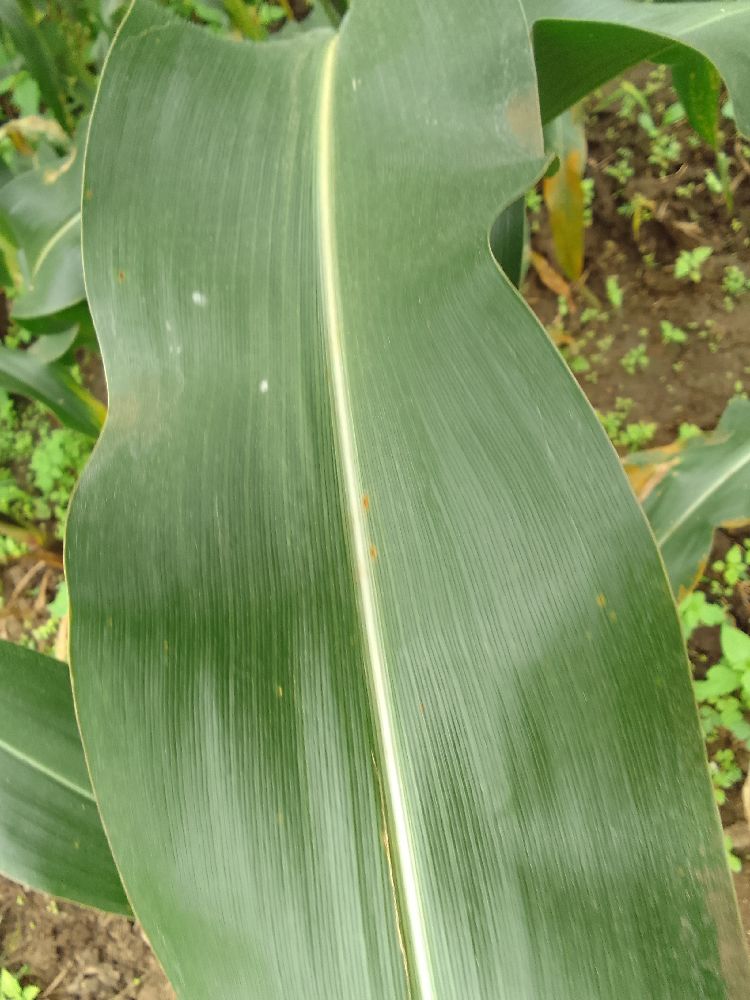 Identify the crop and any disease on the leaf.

maize, healthy
